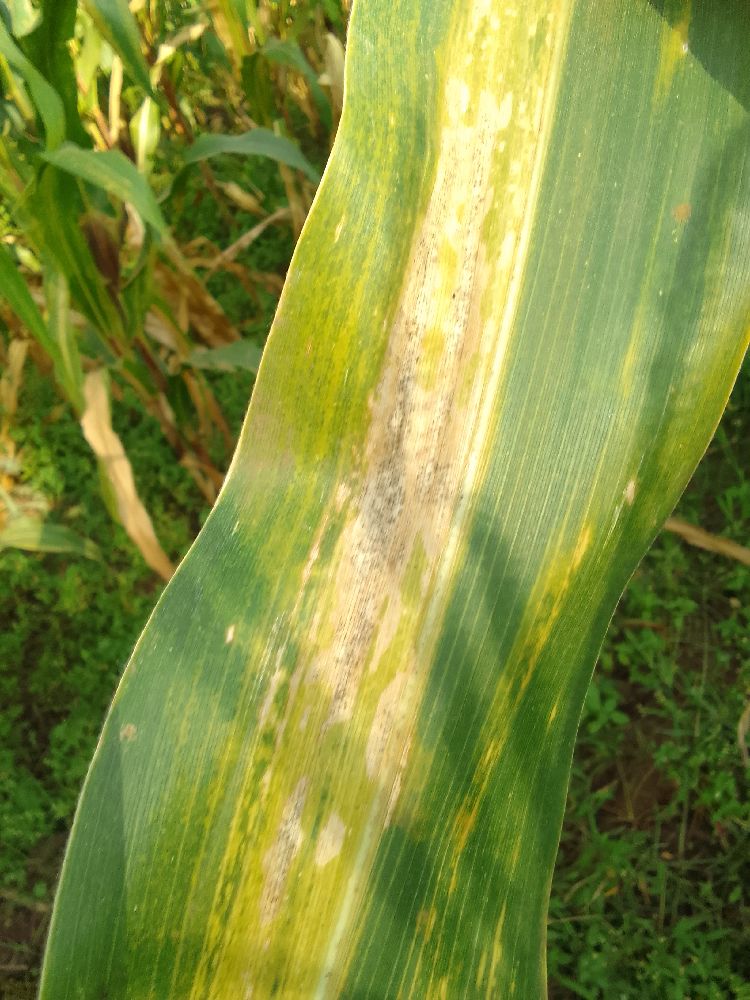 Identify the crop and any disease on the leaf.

maize, maize lethal necrosis
